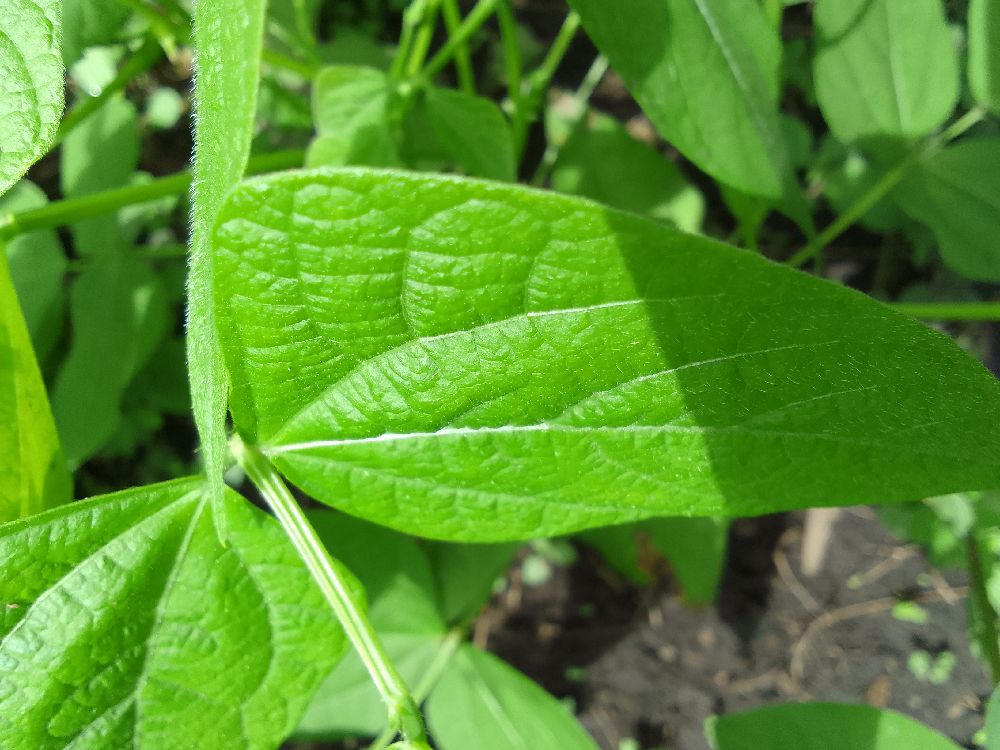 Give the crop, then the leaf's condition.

common bean, healthy
